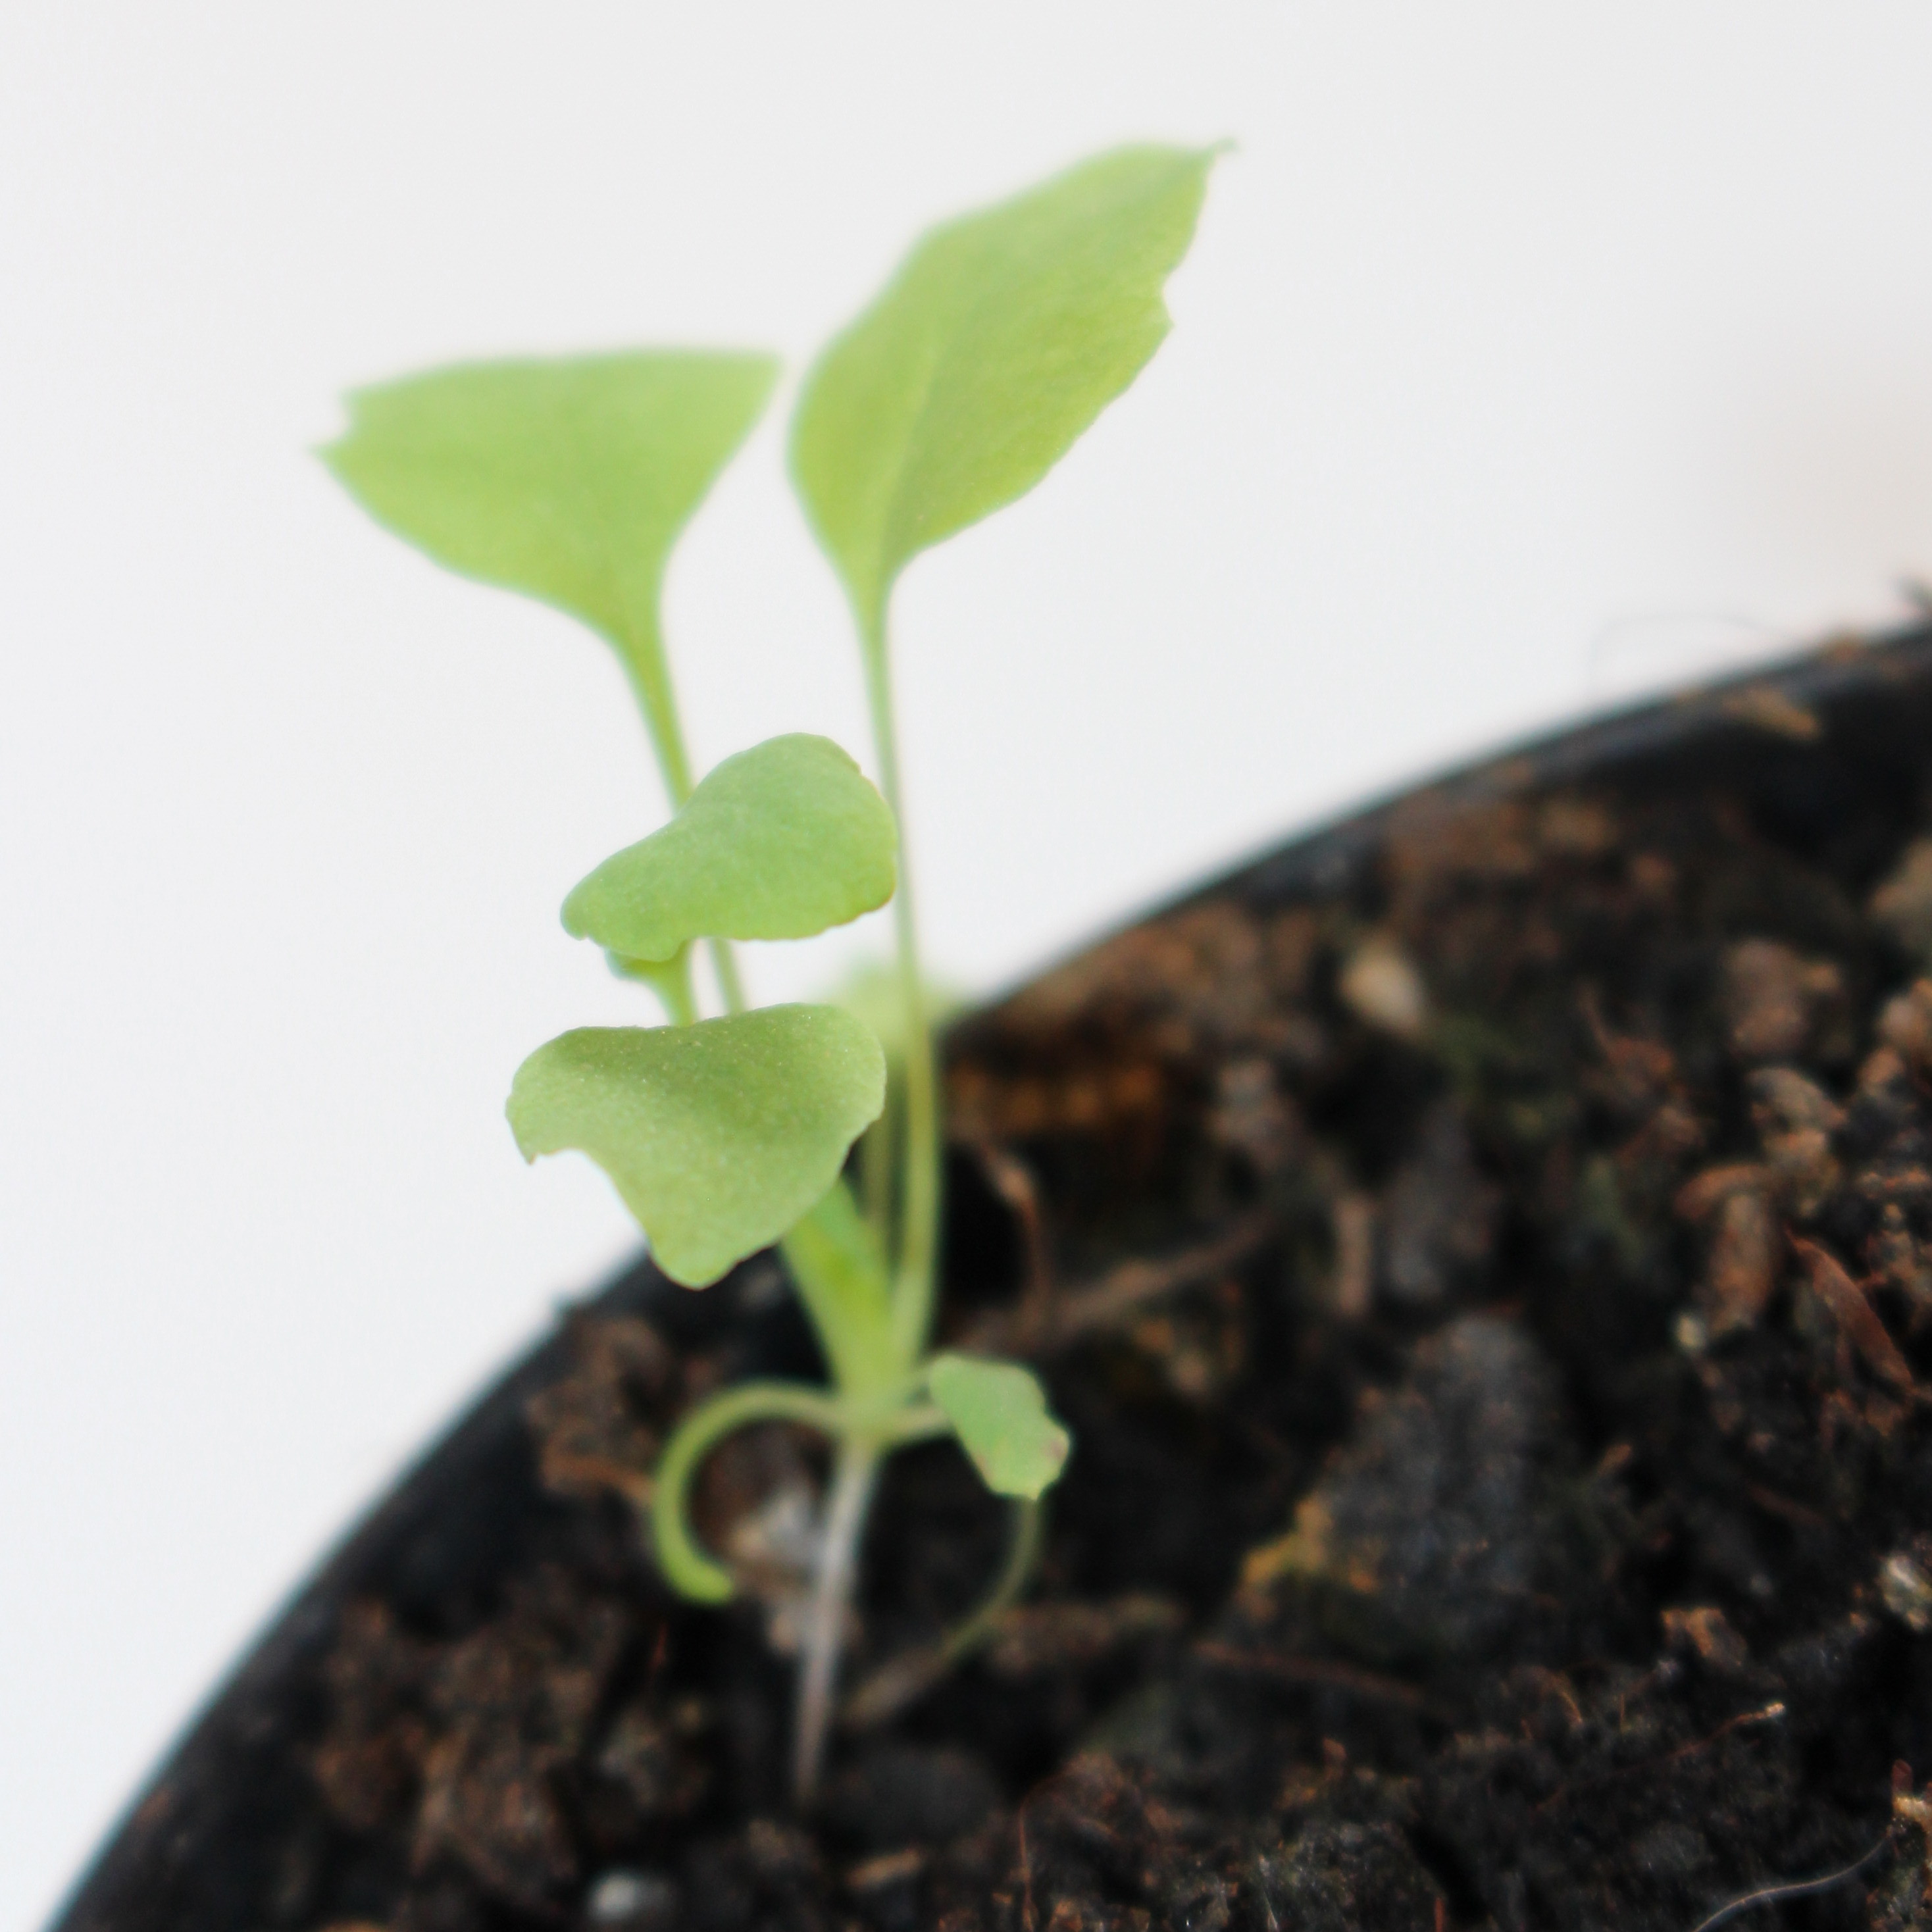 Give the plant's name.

Papaver rhoeas
